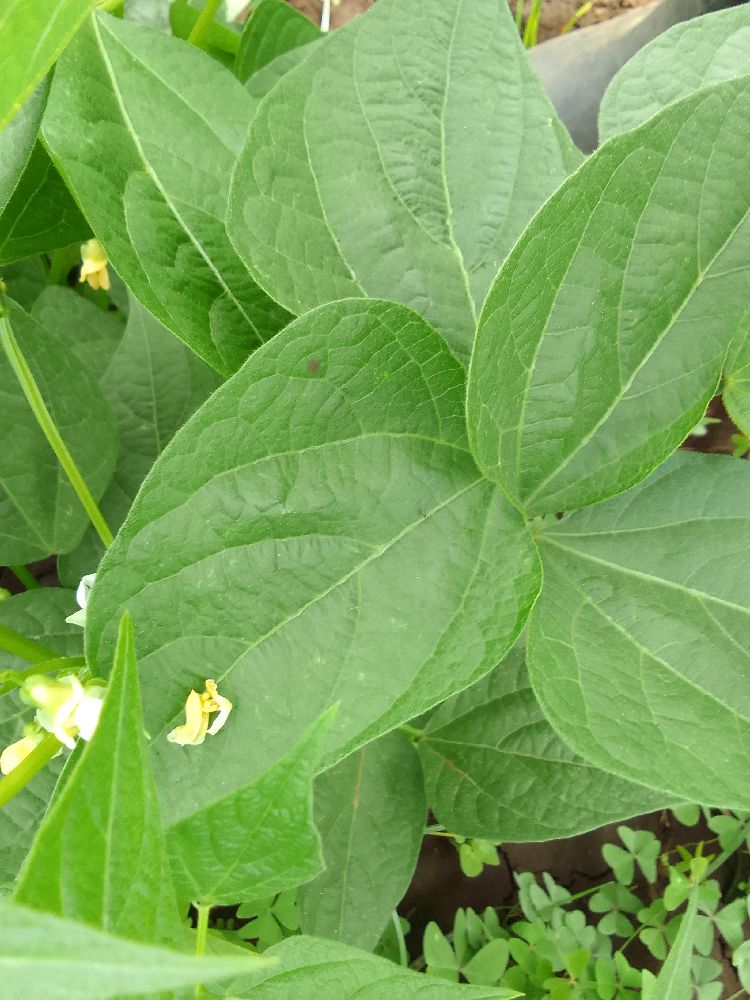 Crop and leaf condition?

common bean, healthy
